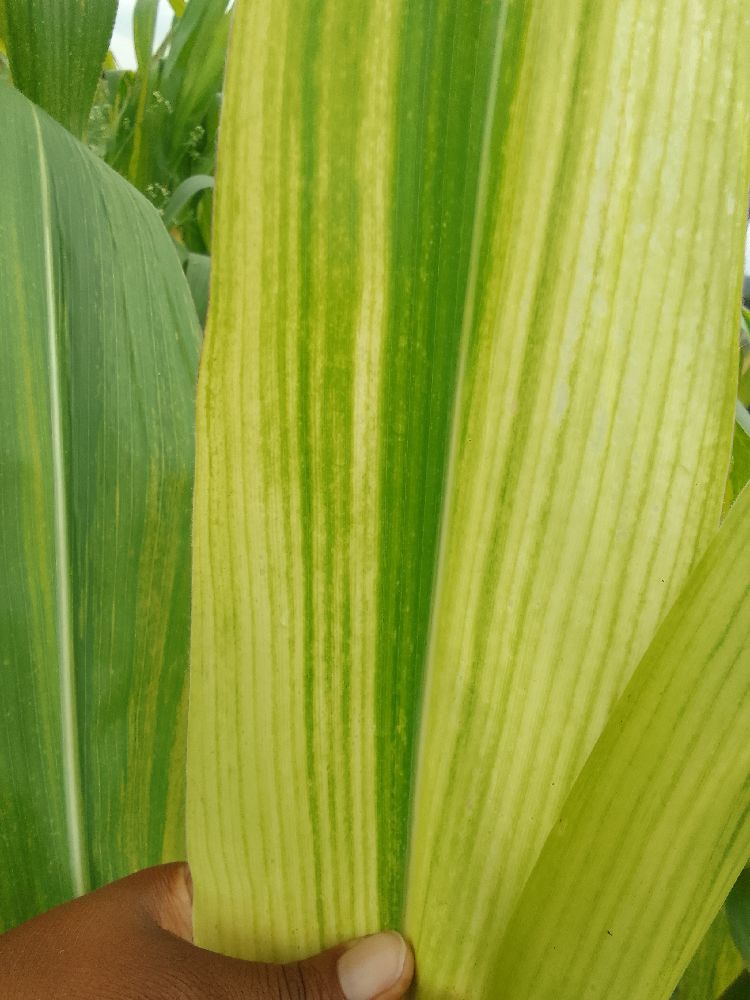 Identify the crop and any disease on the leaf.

maize, maize lethal necrosis
